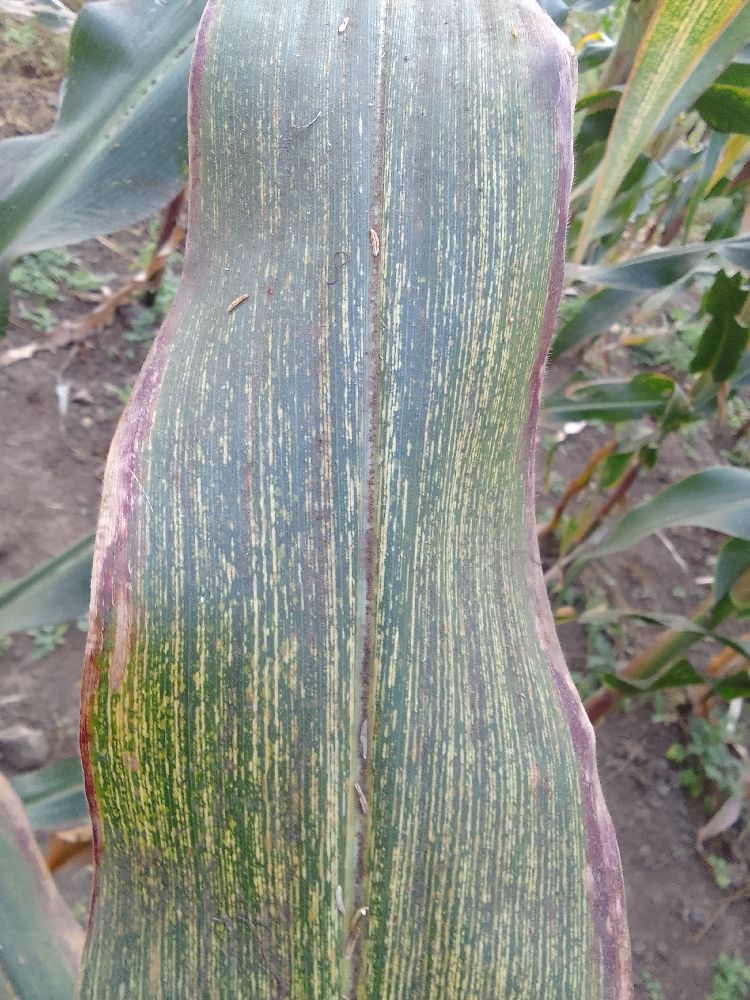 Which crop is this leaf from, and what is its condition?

maize, maize streak virus
